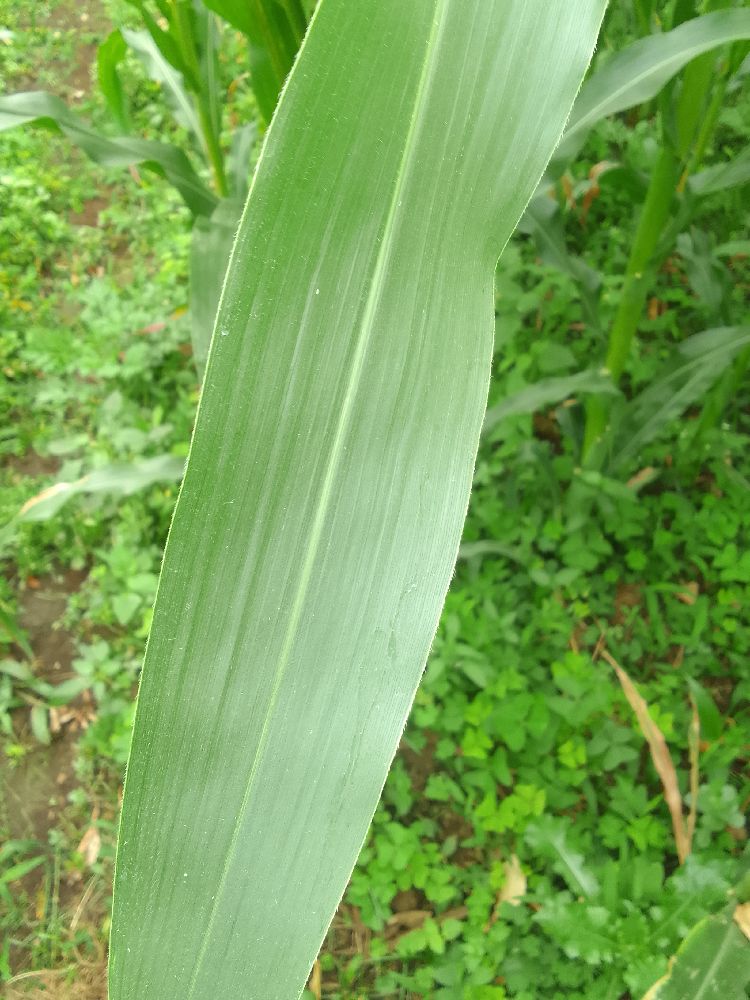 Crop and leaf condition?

maize, healthy
